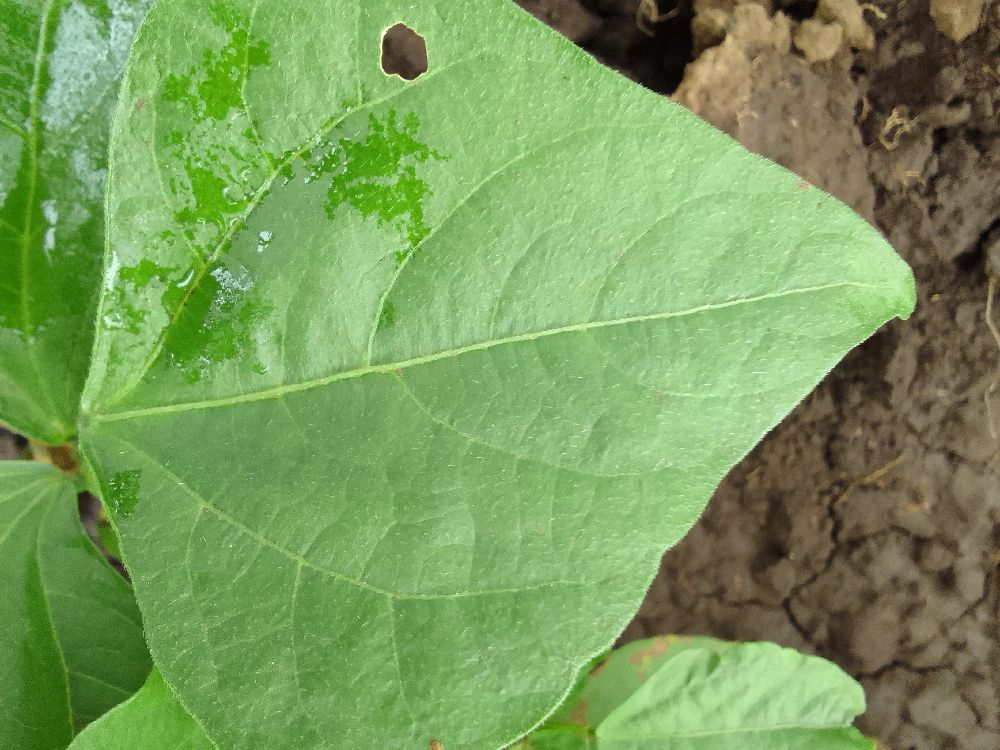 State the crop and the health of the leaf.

common bean, healthy
